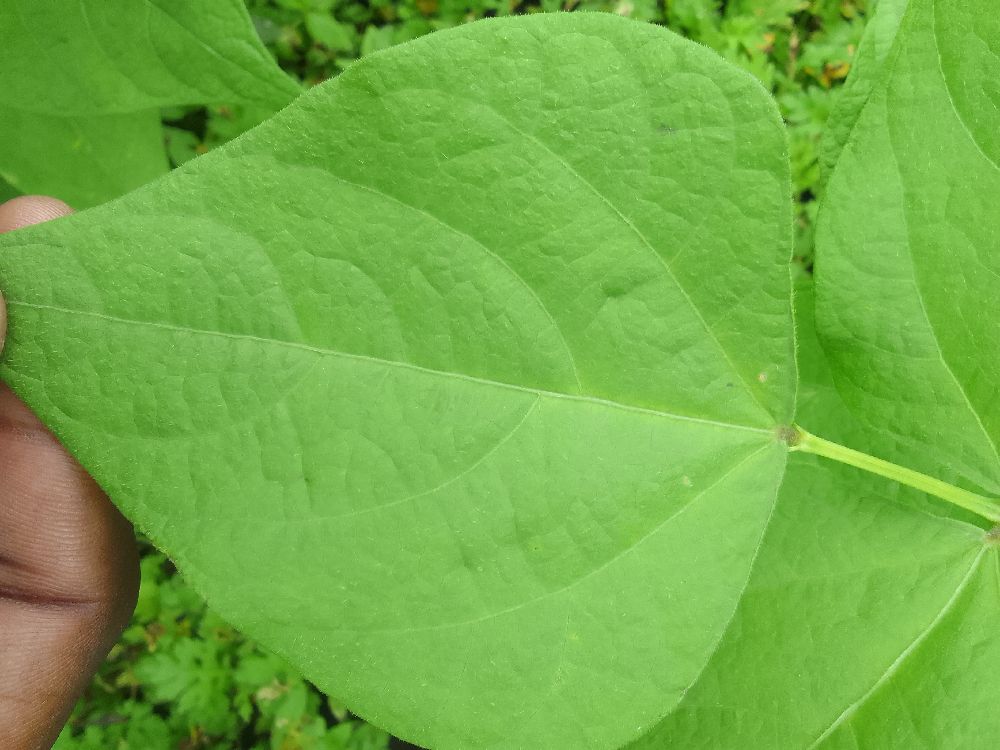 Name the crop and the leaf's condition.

common bean, healthy
